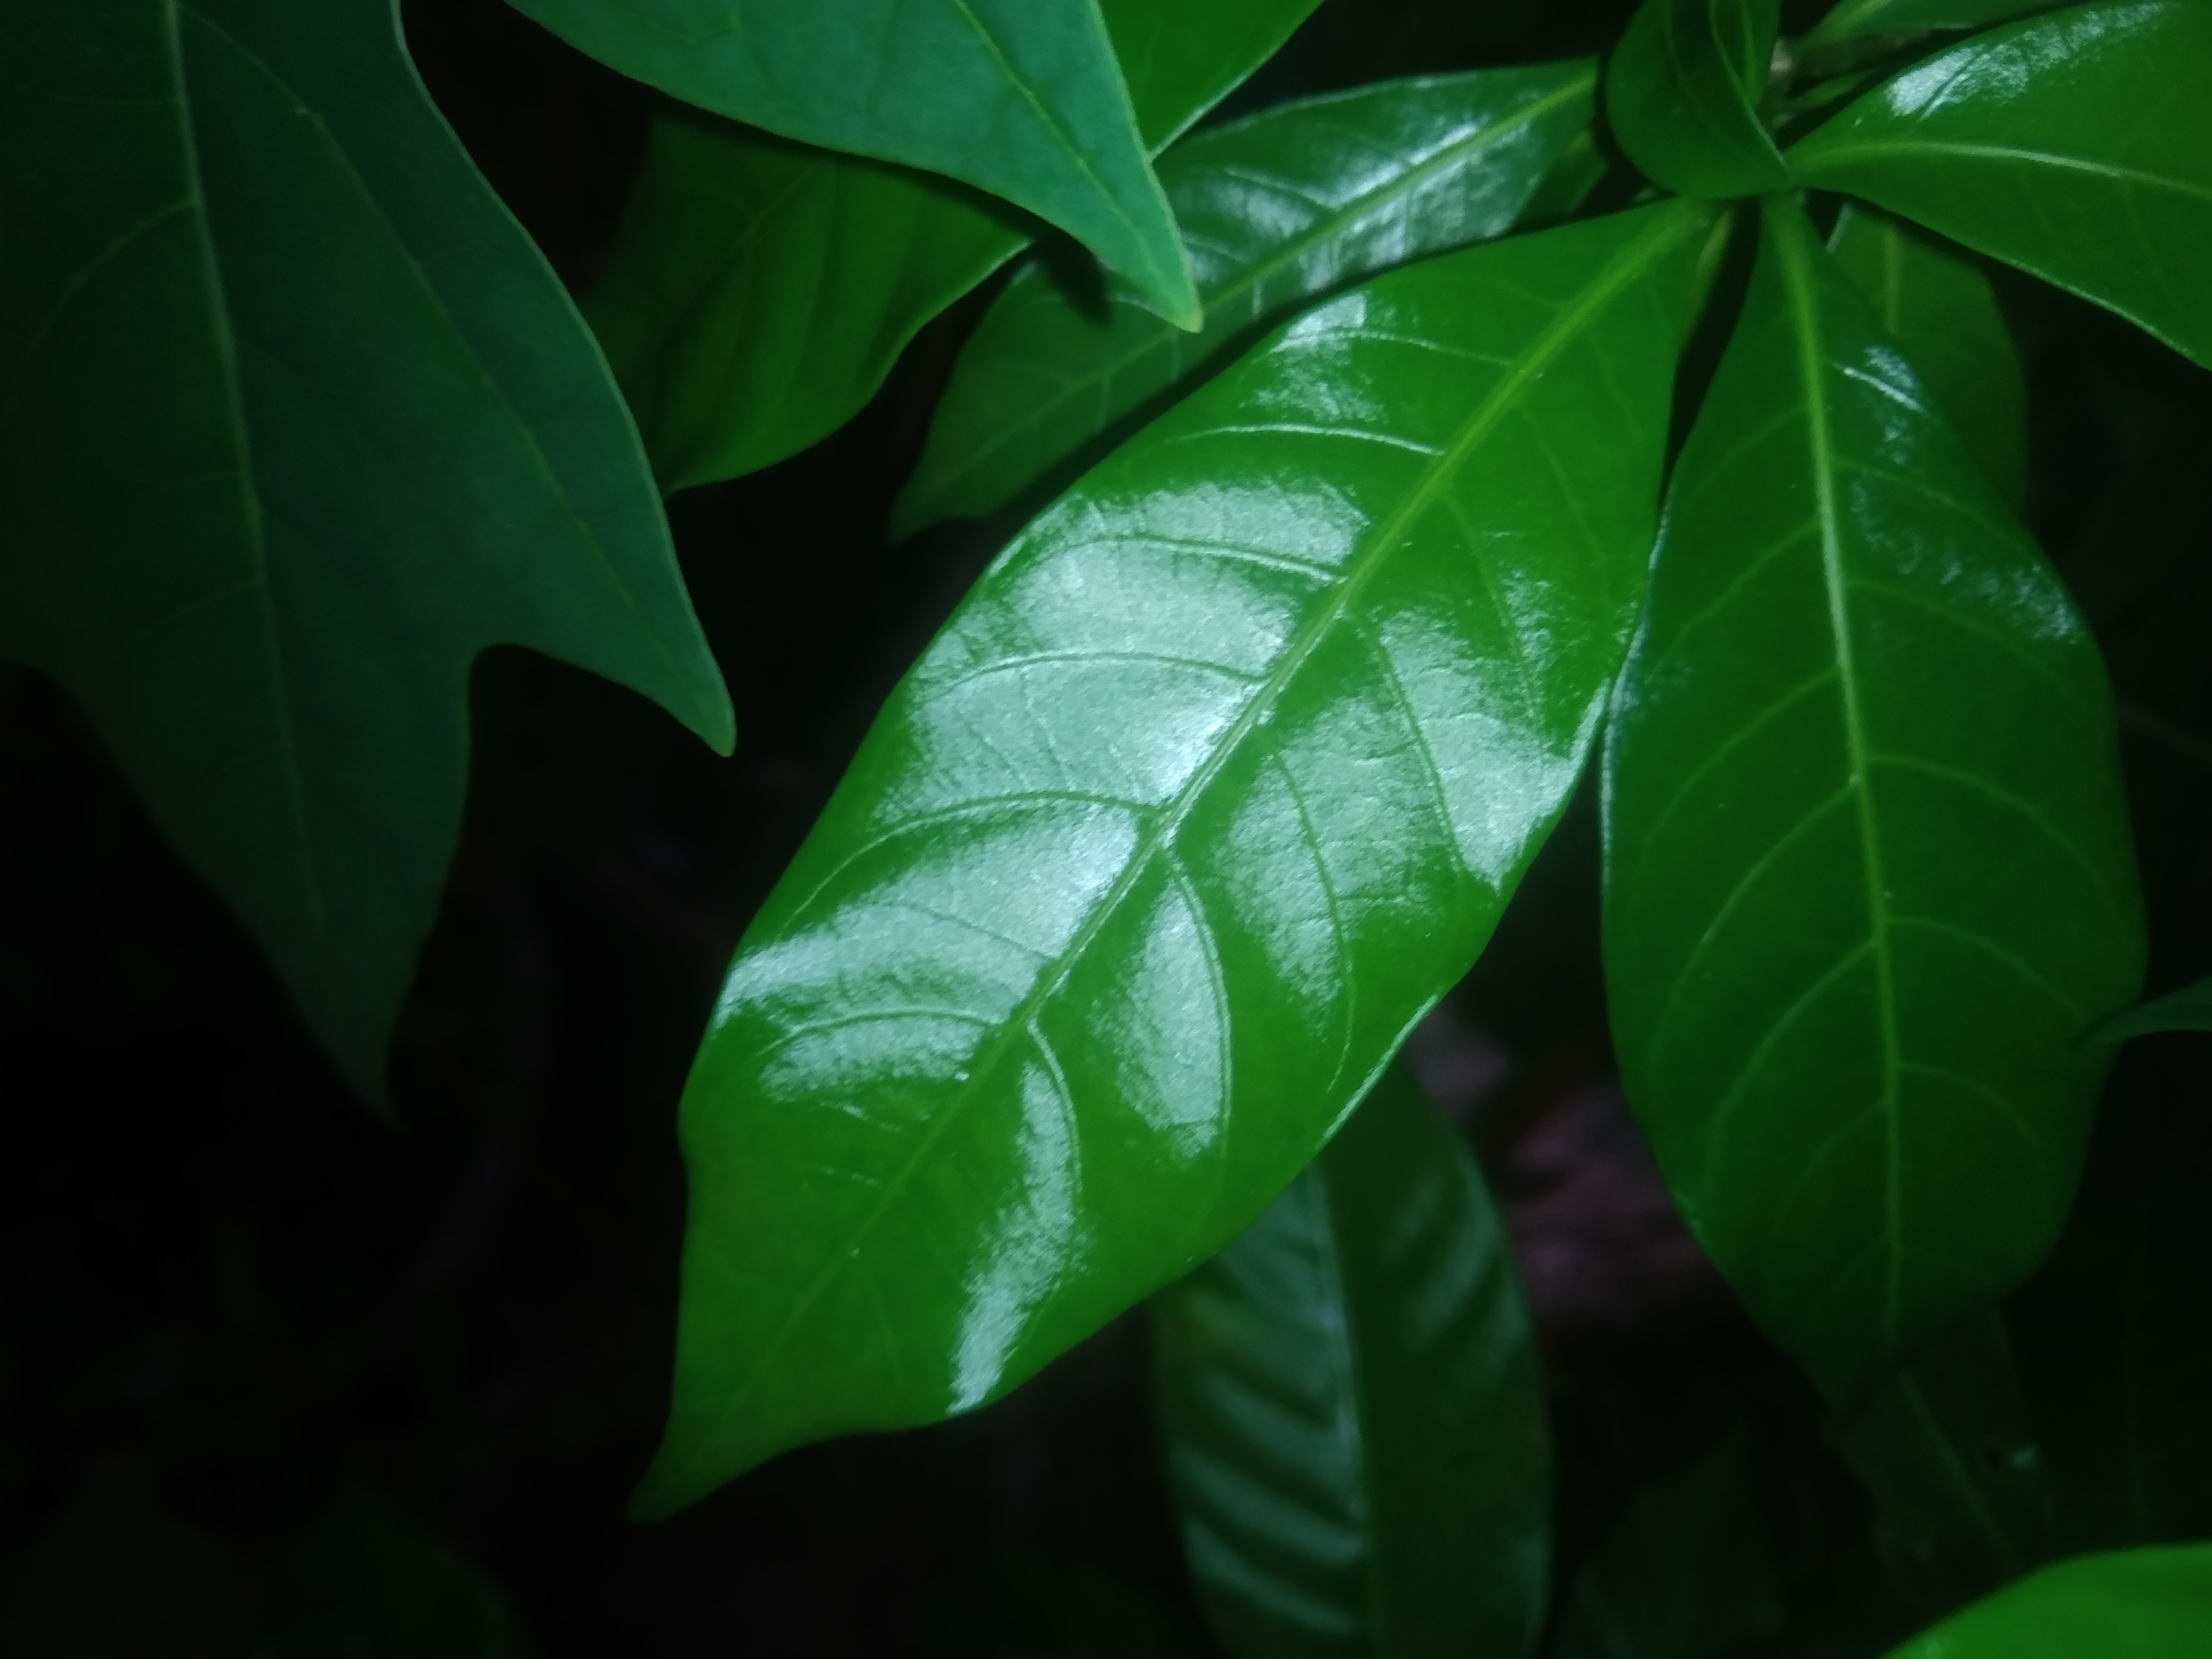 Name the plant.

togor
